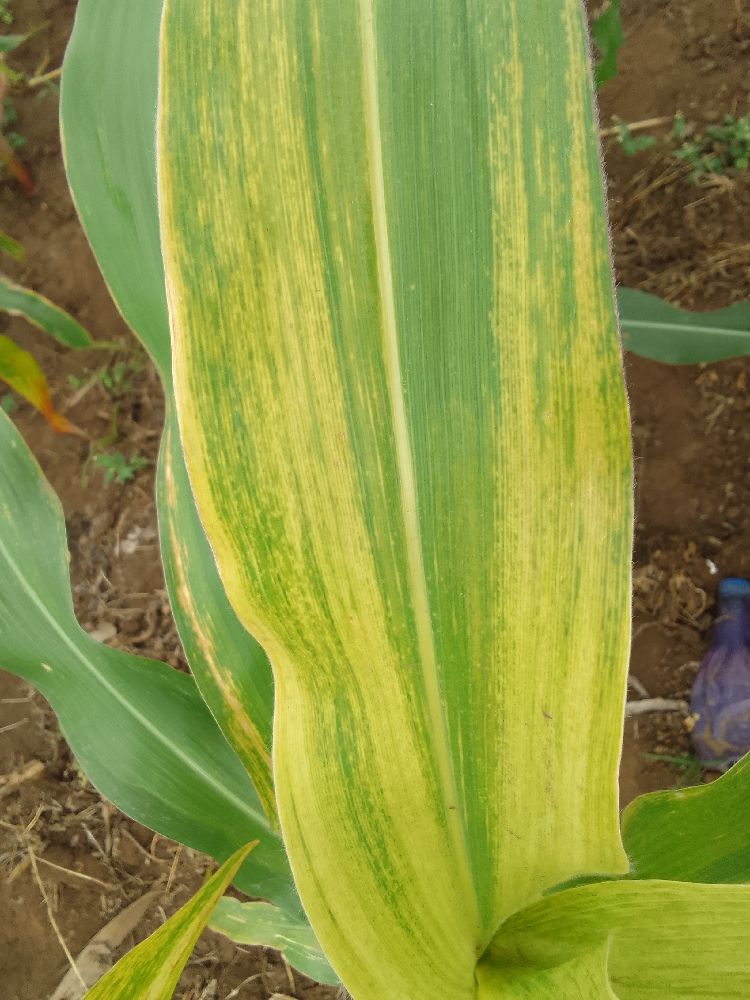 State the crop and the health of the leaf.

maize, maize lethal necrosis
